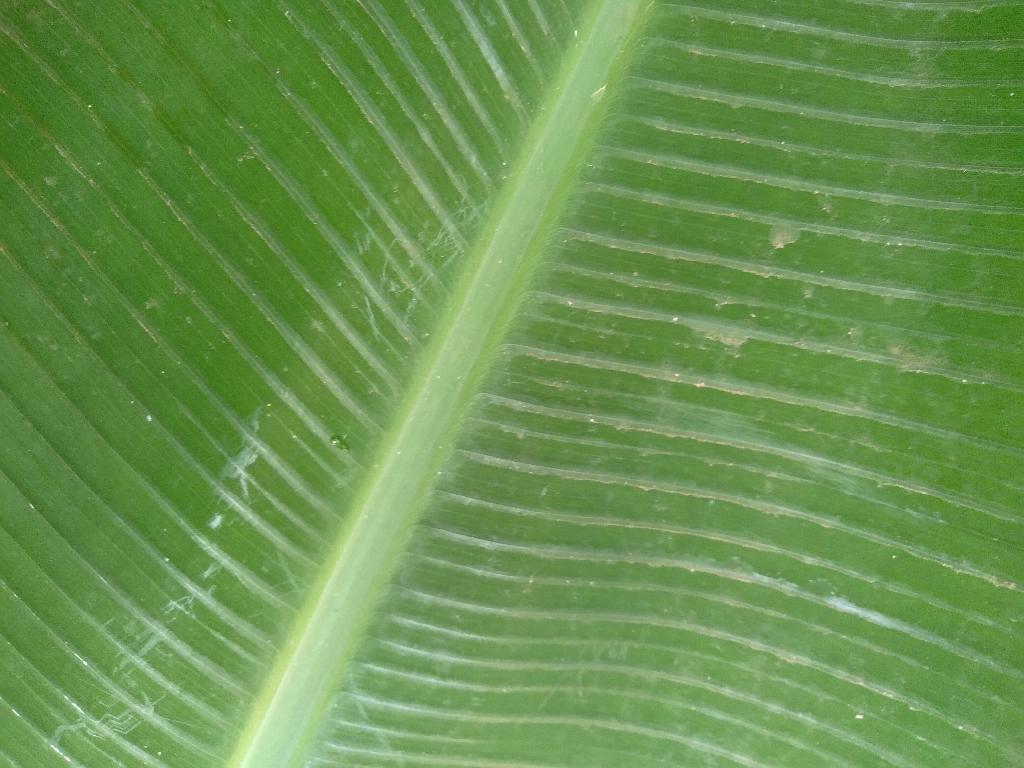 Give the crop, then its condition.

banana, healthy
